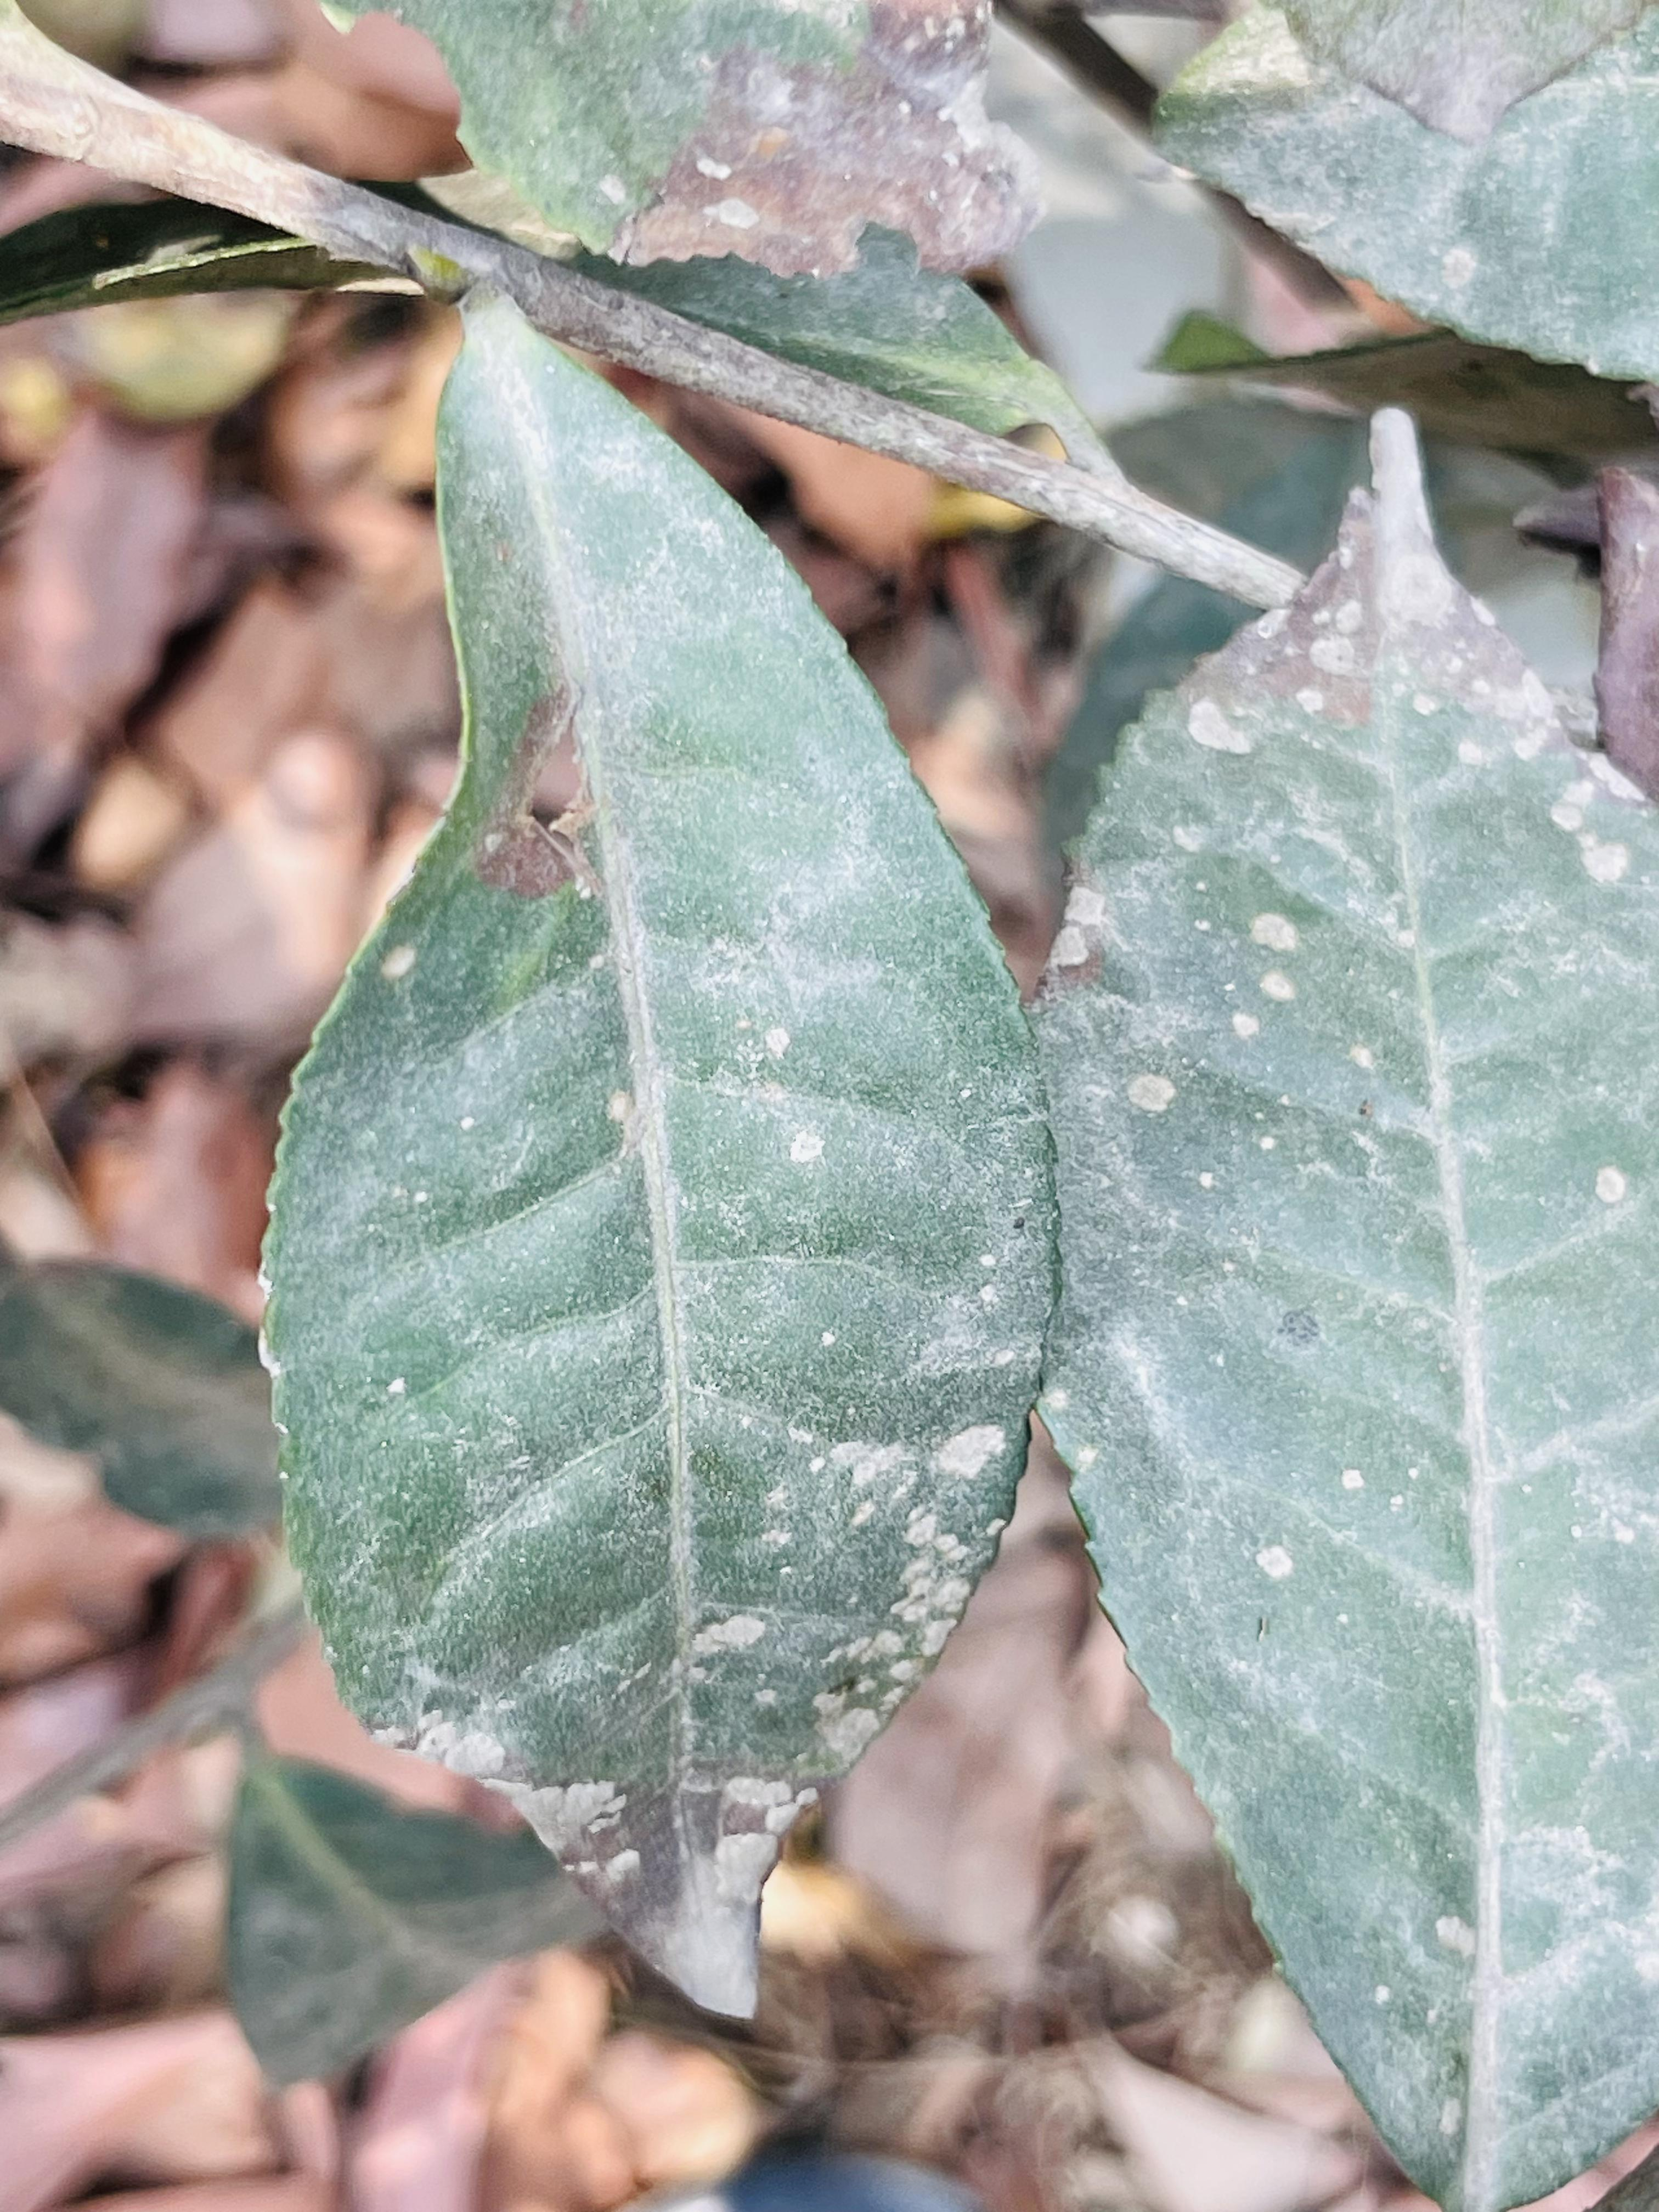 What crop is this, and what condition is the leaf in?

tea, red rust
